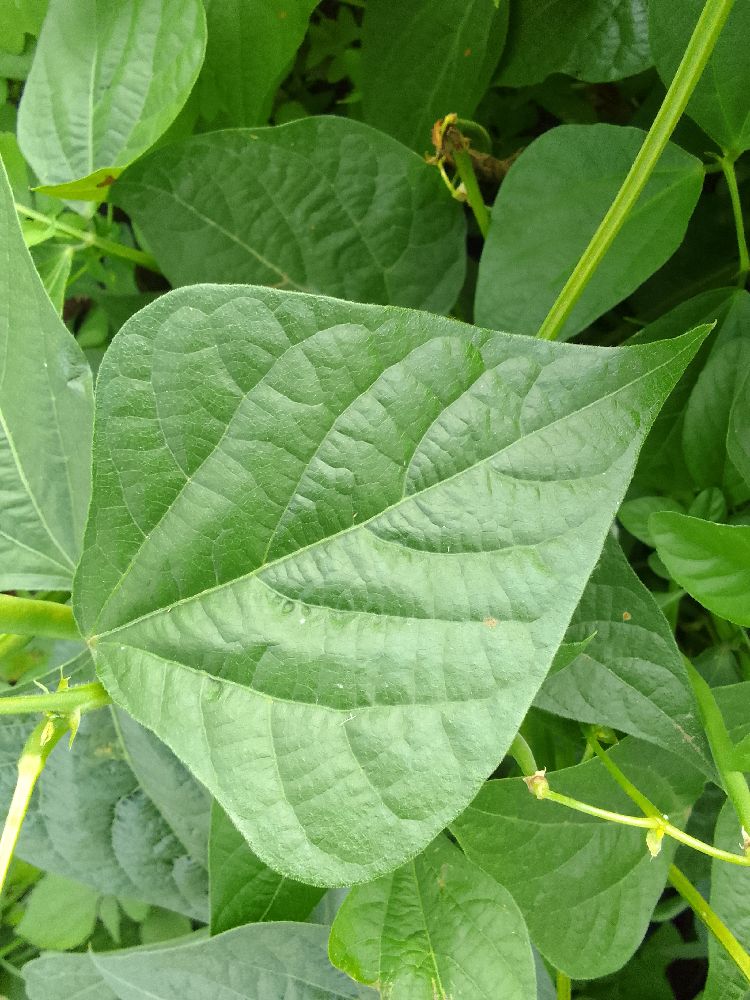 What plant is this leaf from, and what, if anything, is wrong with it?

common bean, healthy
